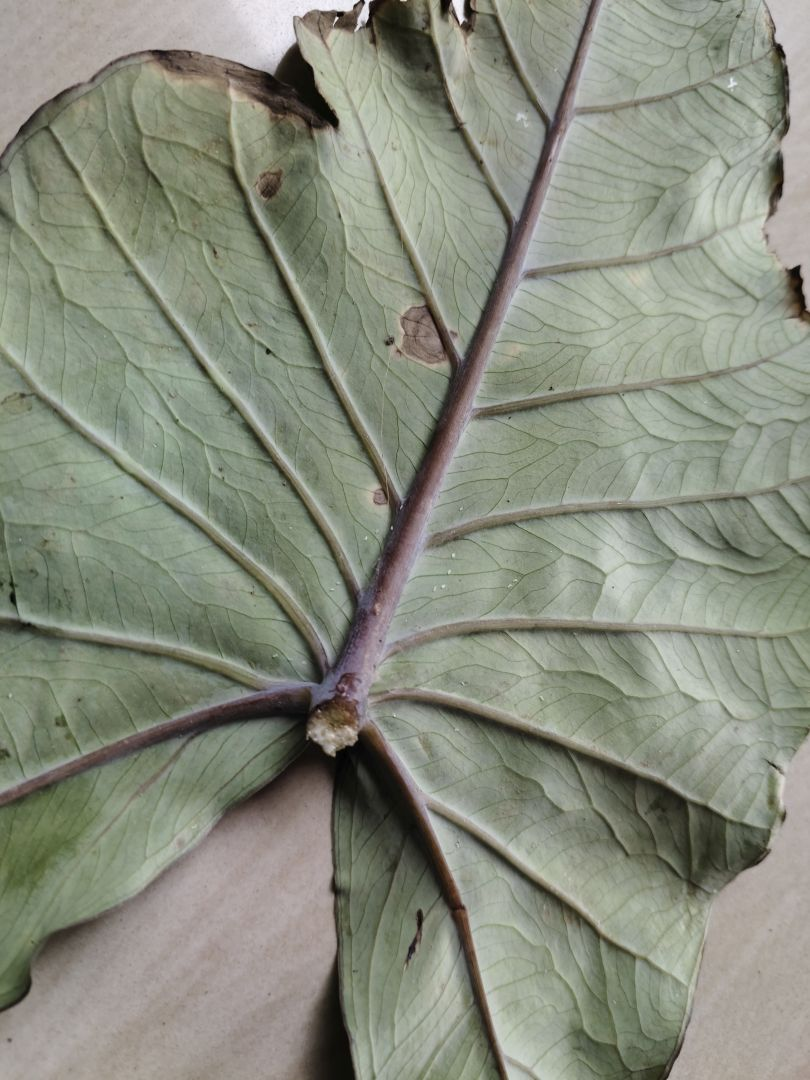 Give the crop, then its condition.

taro, leaf blight
